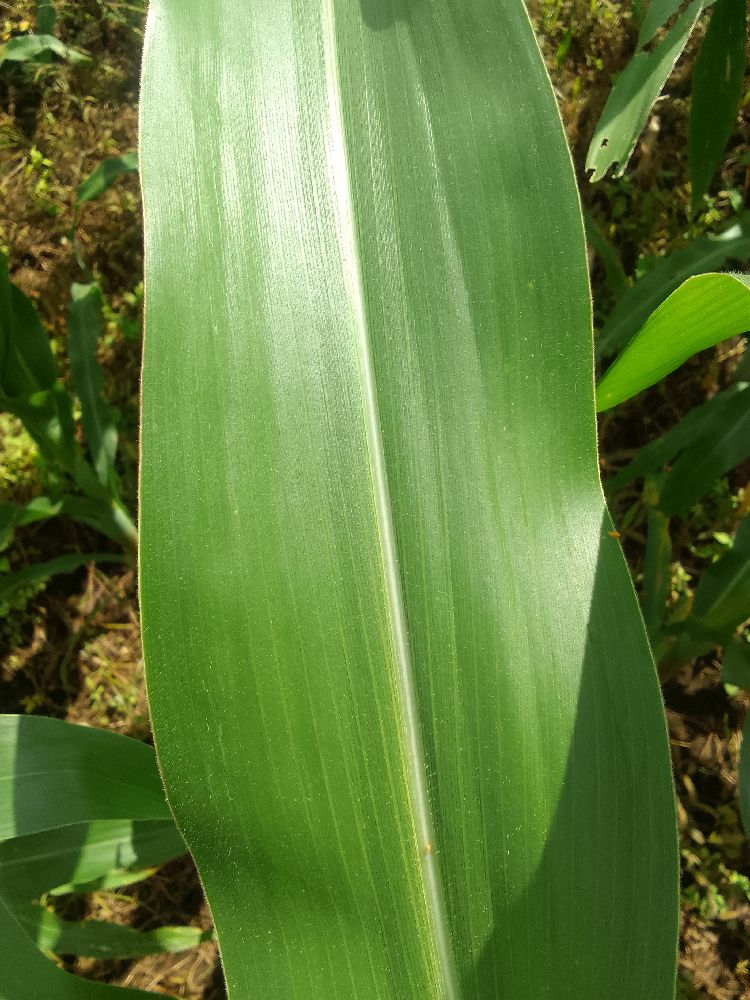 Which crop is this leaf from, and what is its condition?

maize, healthy
